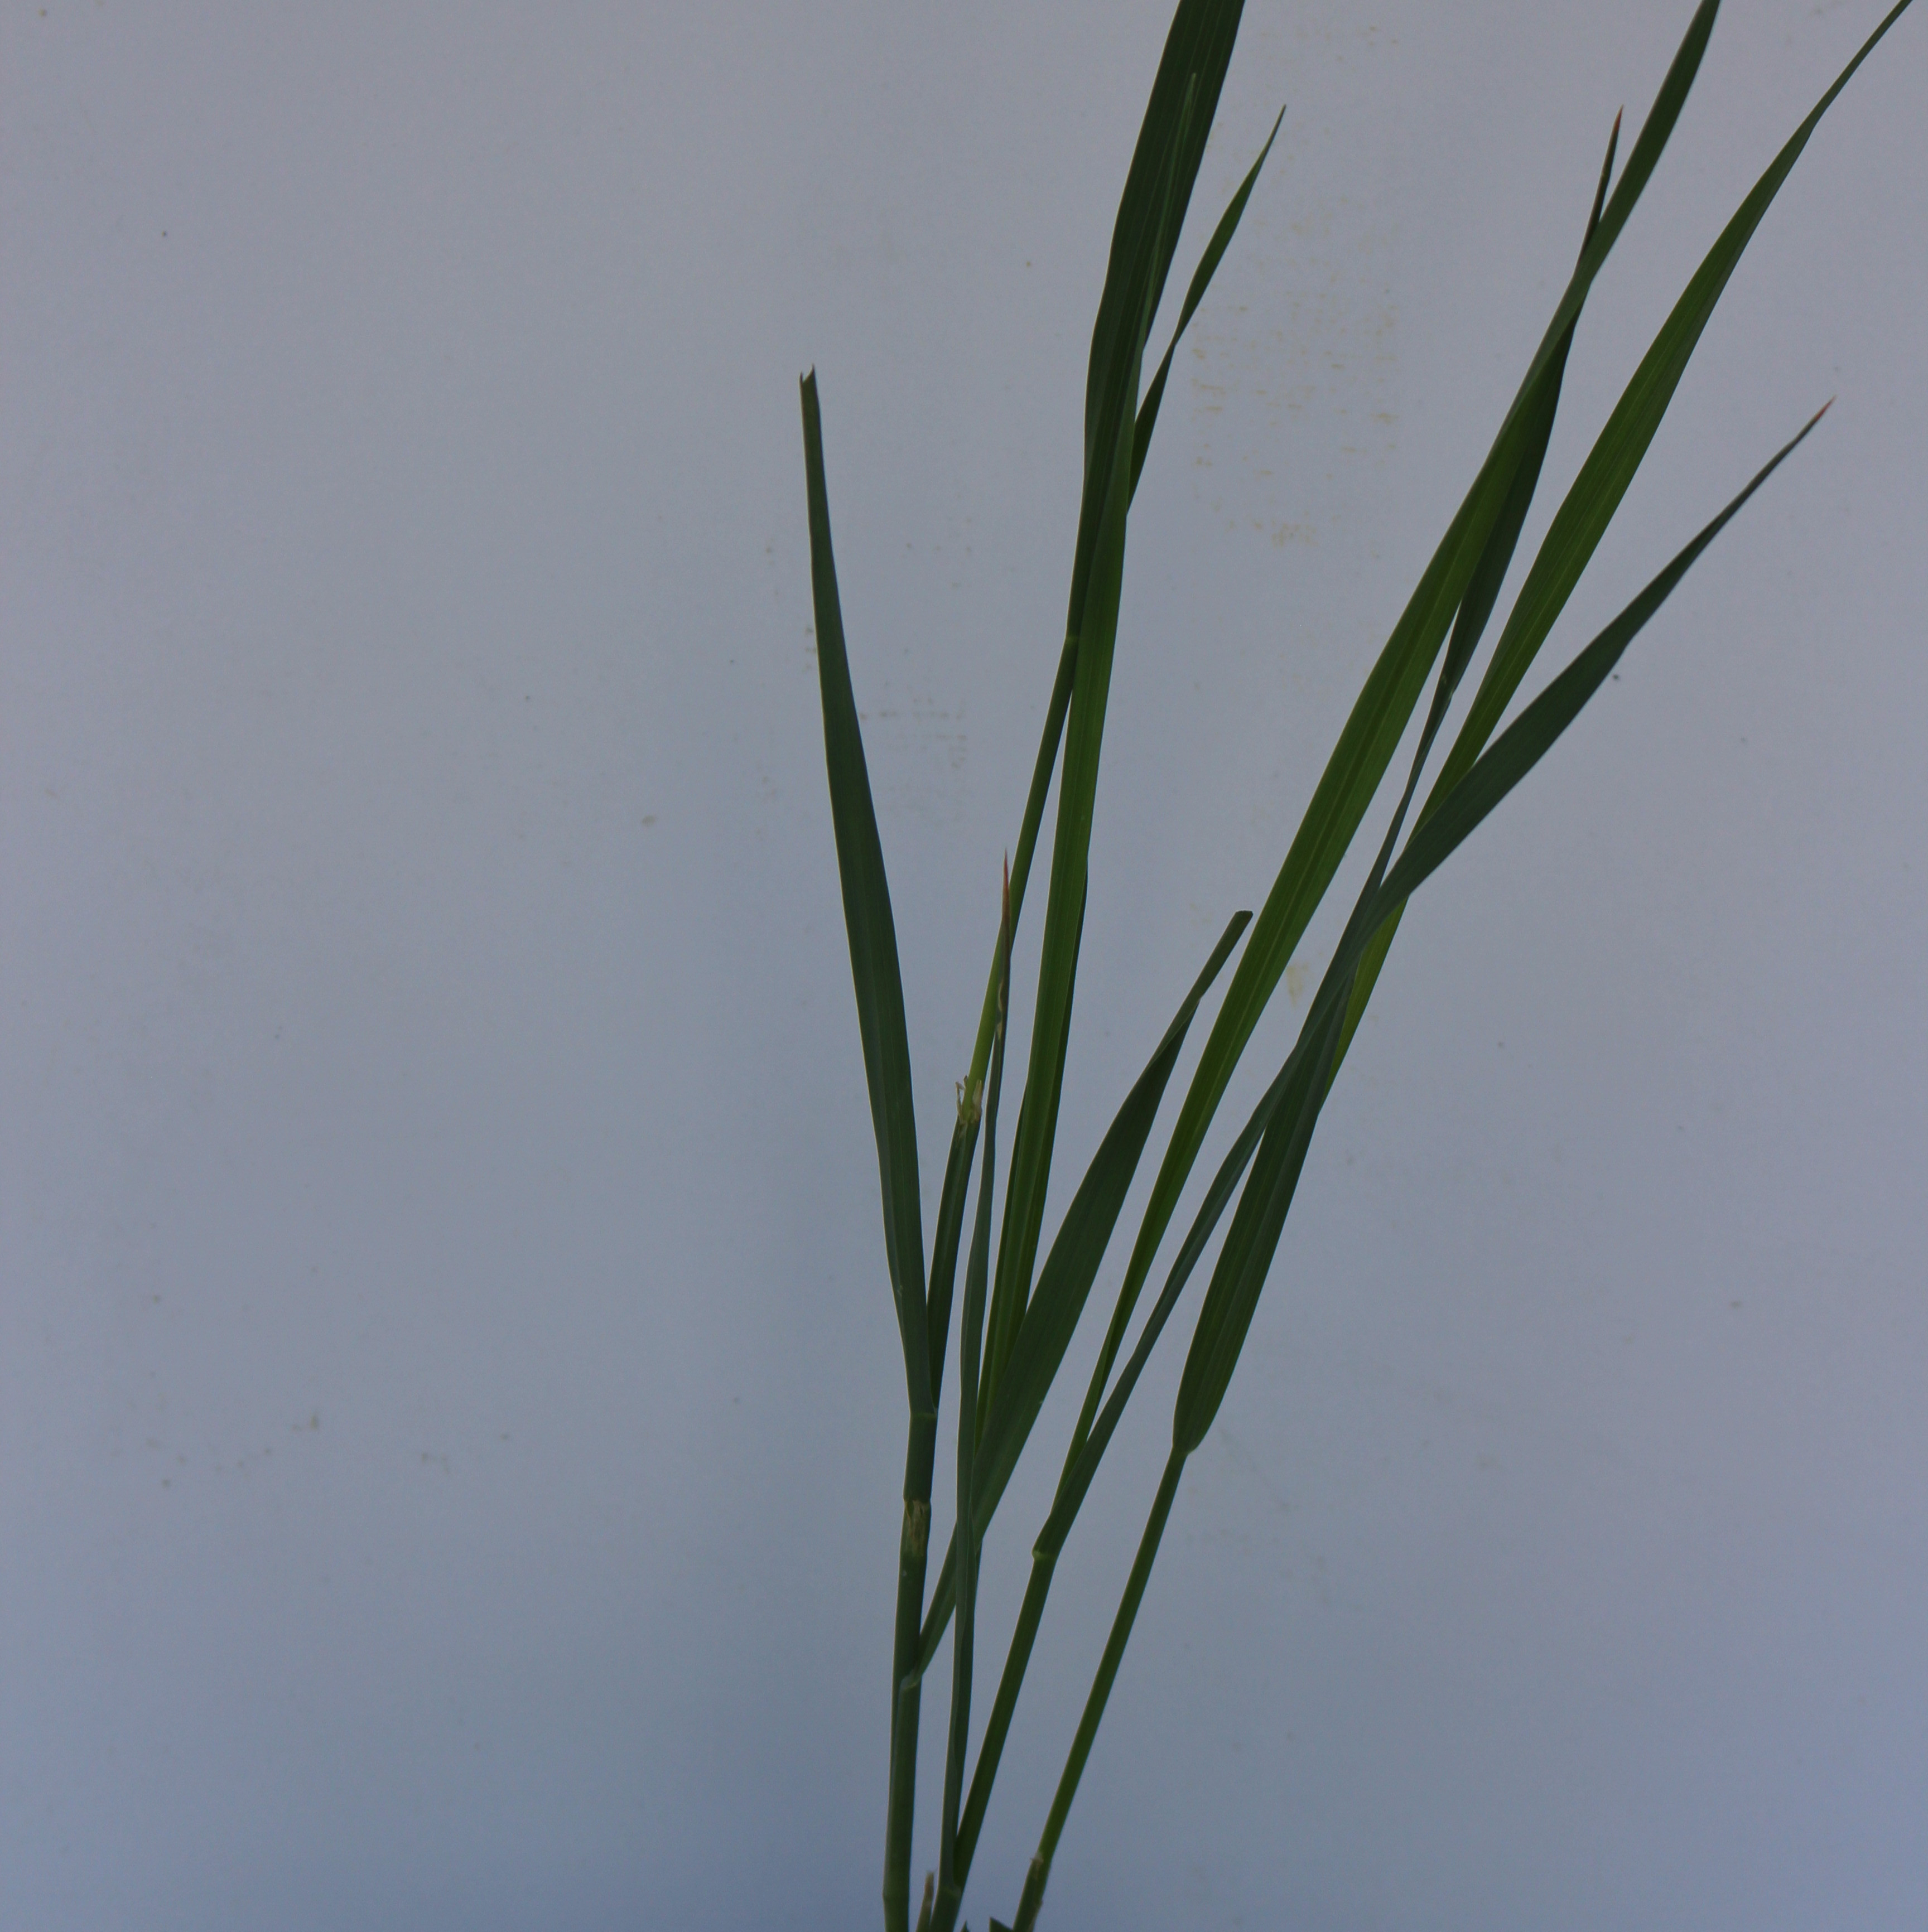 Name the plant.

Avena sterilis
